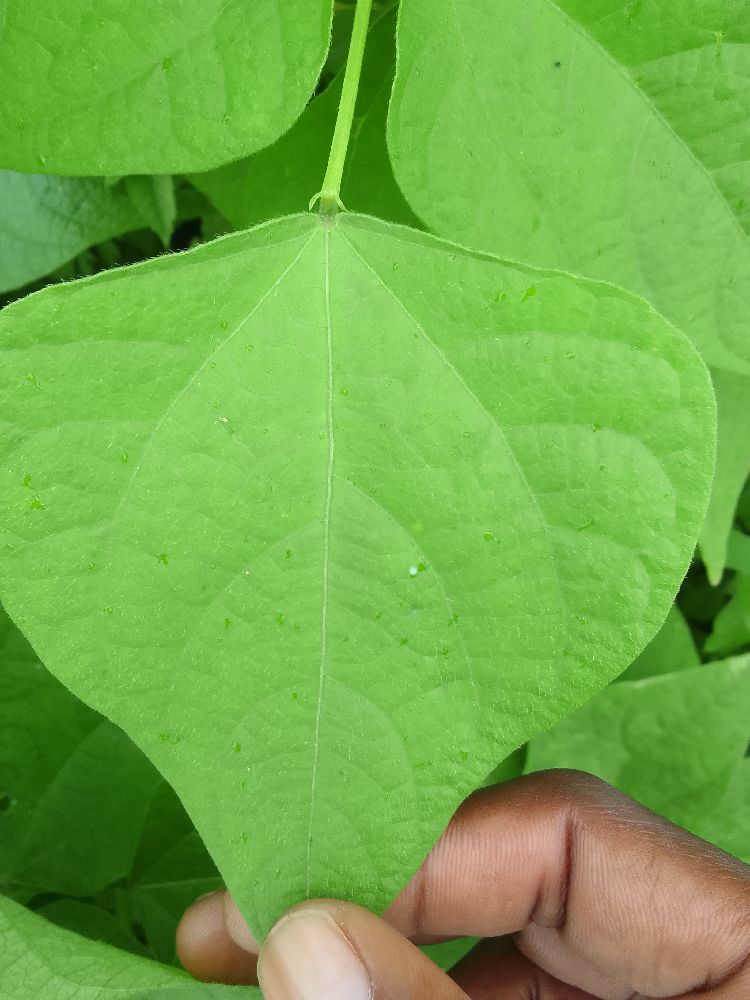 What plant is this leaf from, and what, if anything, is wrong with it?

common bean, healthy
